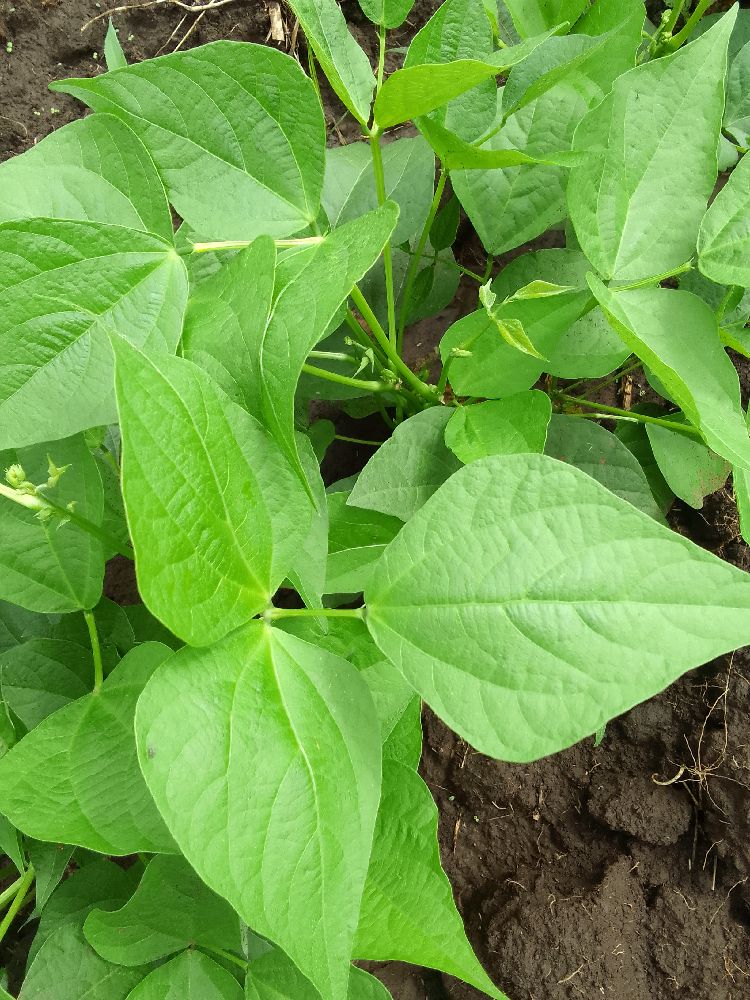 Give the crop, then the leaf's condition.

common bean, healthy
